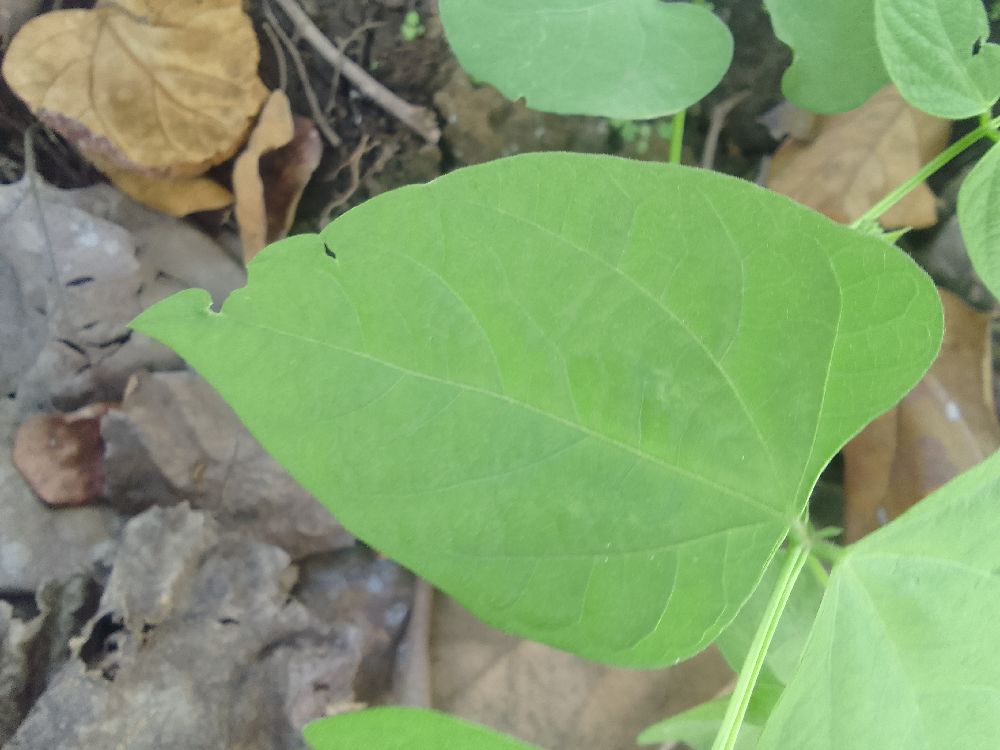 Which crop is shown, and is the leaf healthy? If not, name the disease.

common bean, healthy
